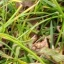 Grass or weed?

grass
